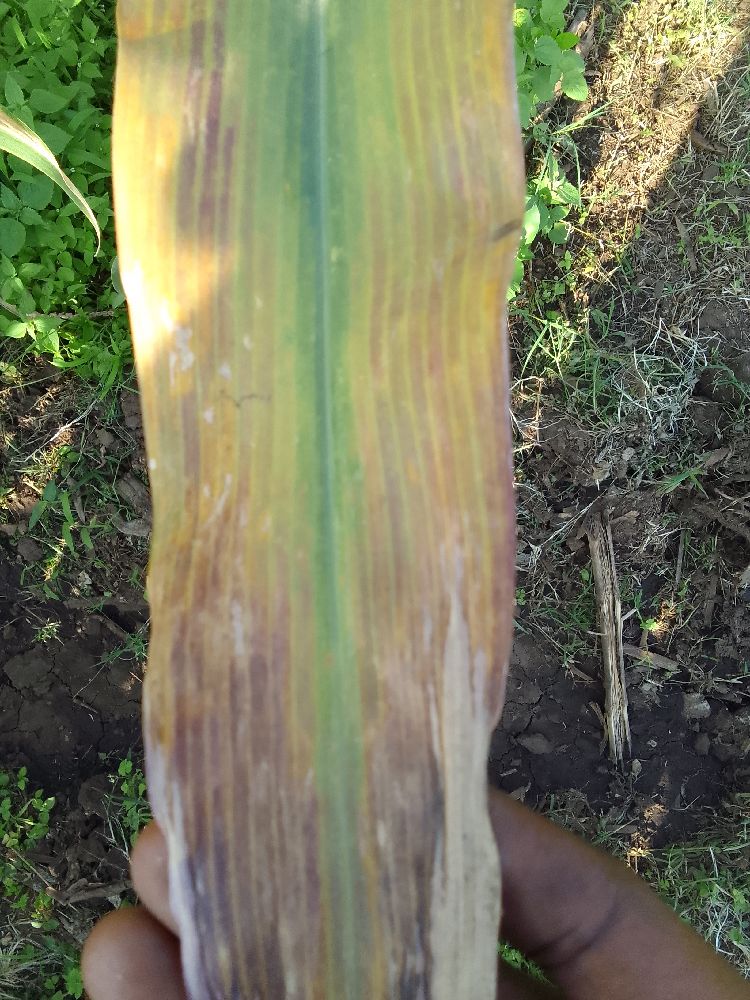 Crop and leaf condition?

maize, maize lethal necrosis
